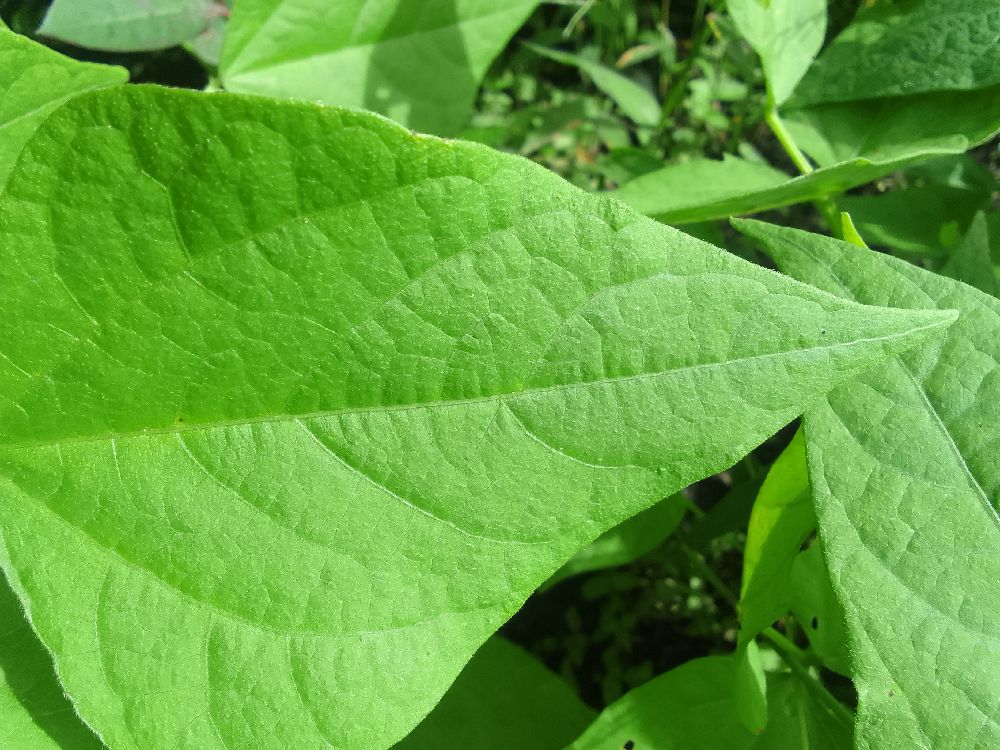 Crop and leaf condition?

common bean, healthy
